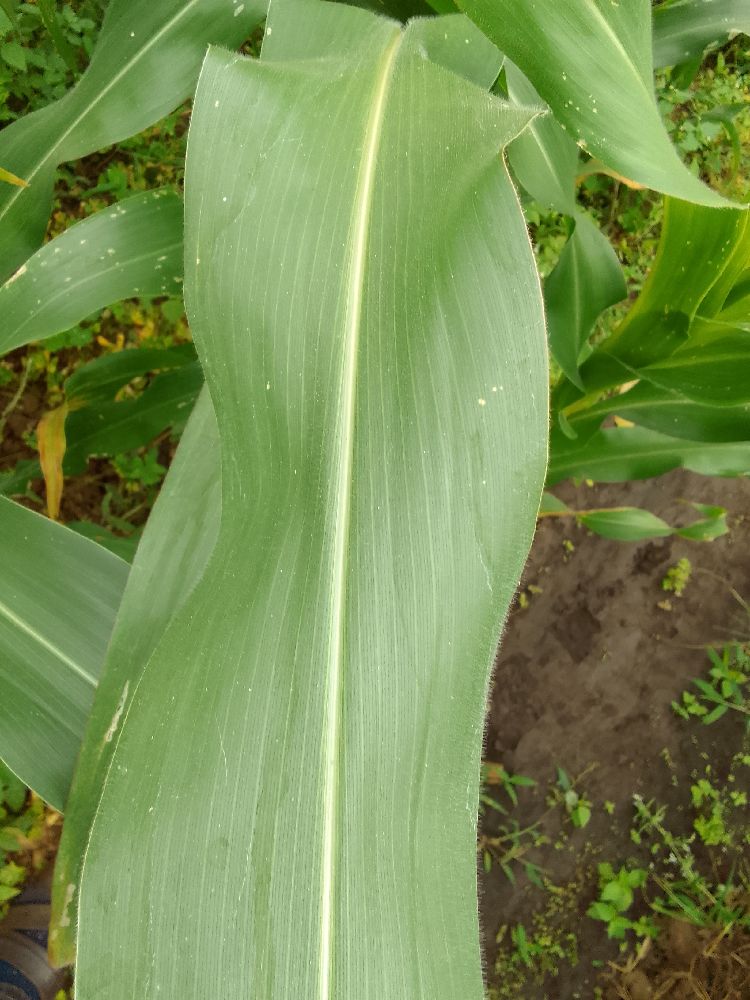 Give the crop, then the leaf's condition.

maize, healthy
